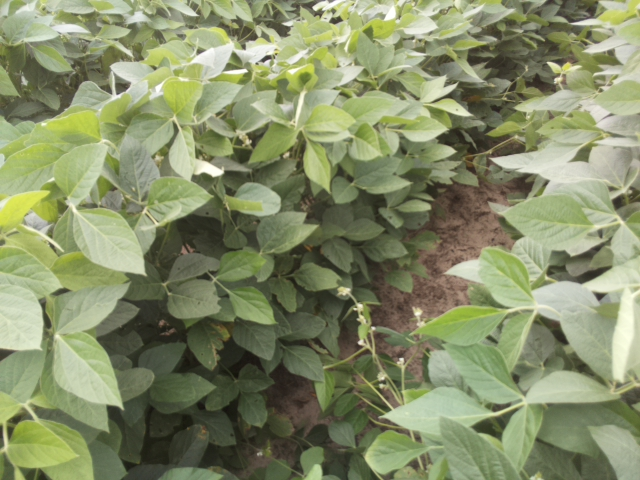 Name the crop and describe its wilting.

soybean, leaves with no wilting
